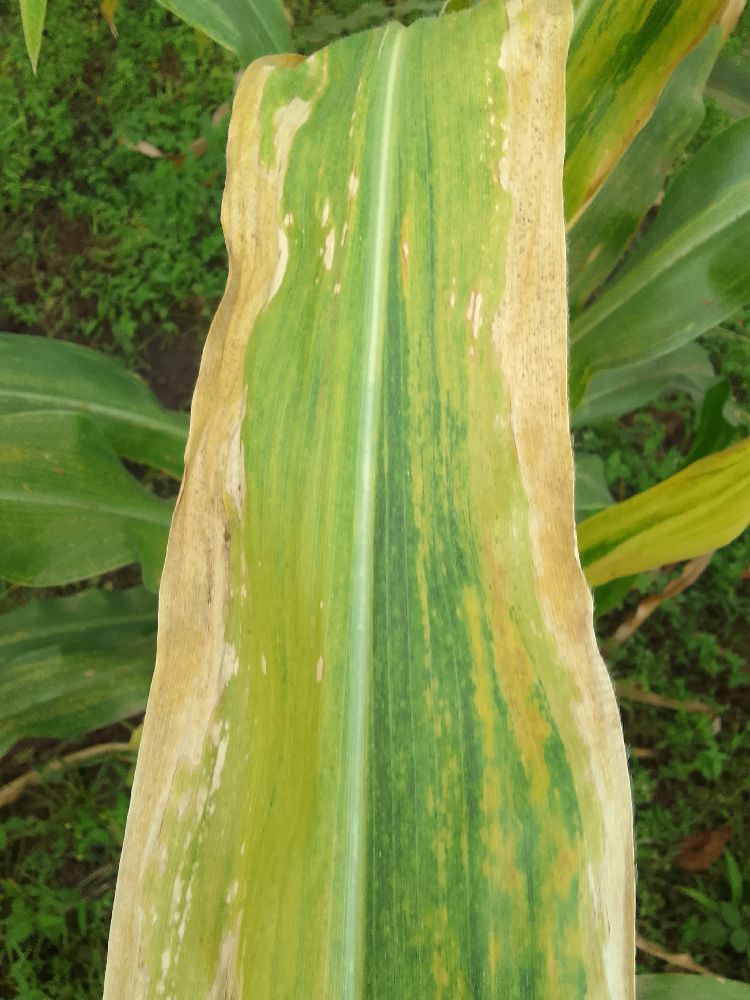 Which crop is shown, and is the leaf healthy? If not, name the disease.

maize, maize lethal necrosis
